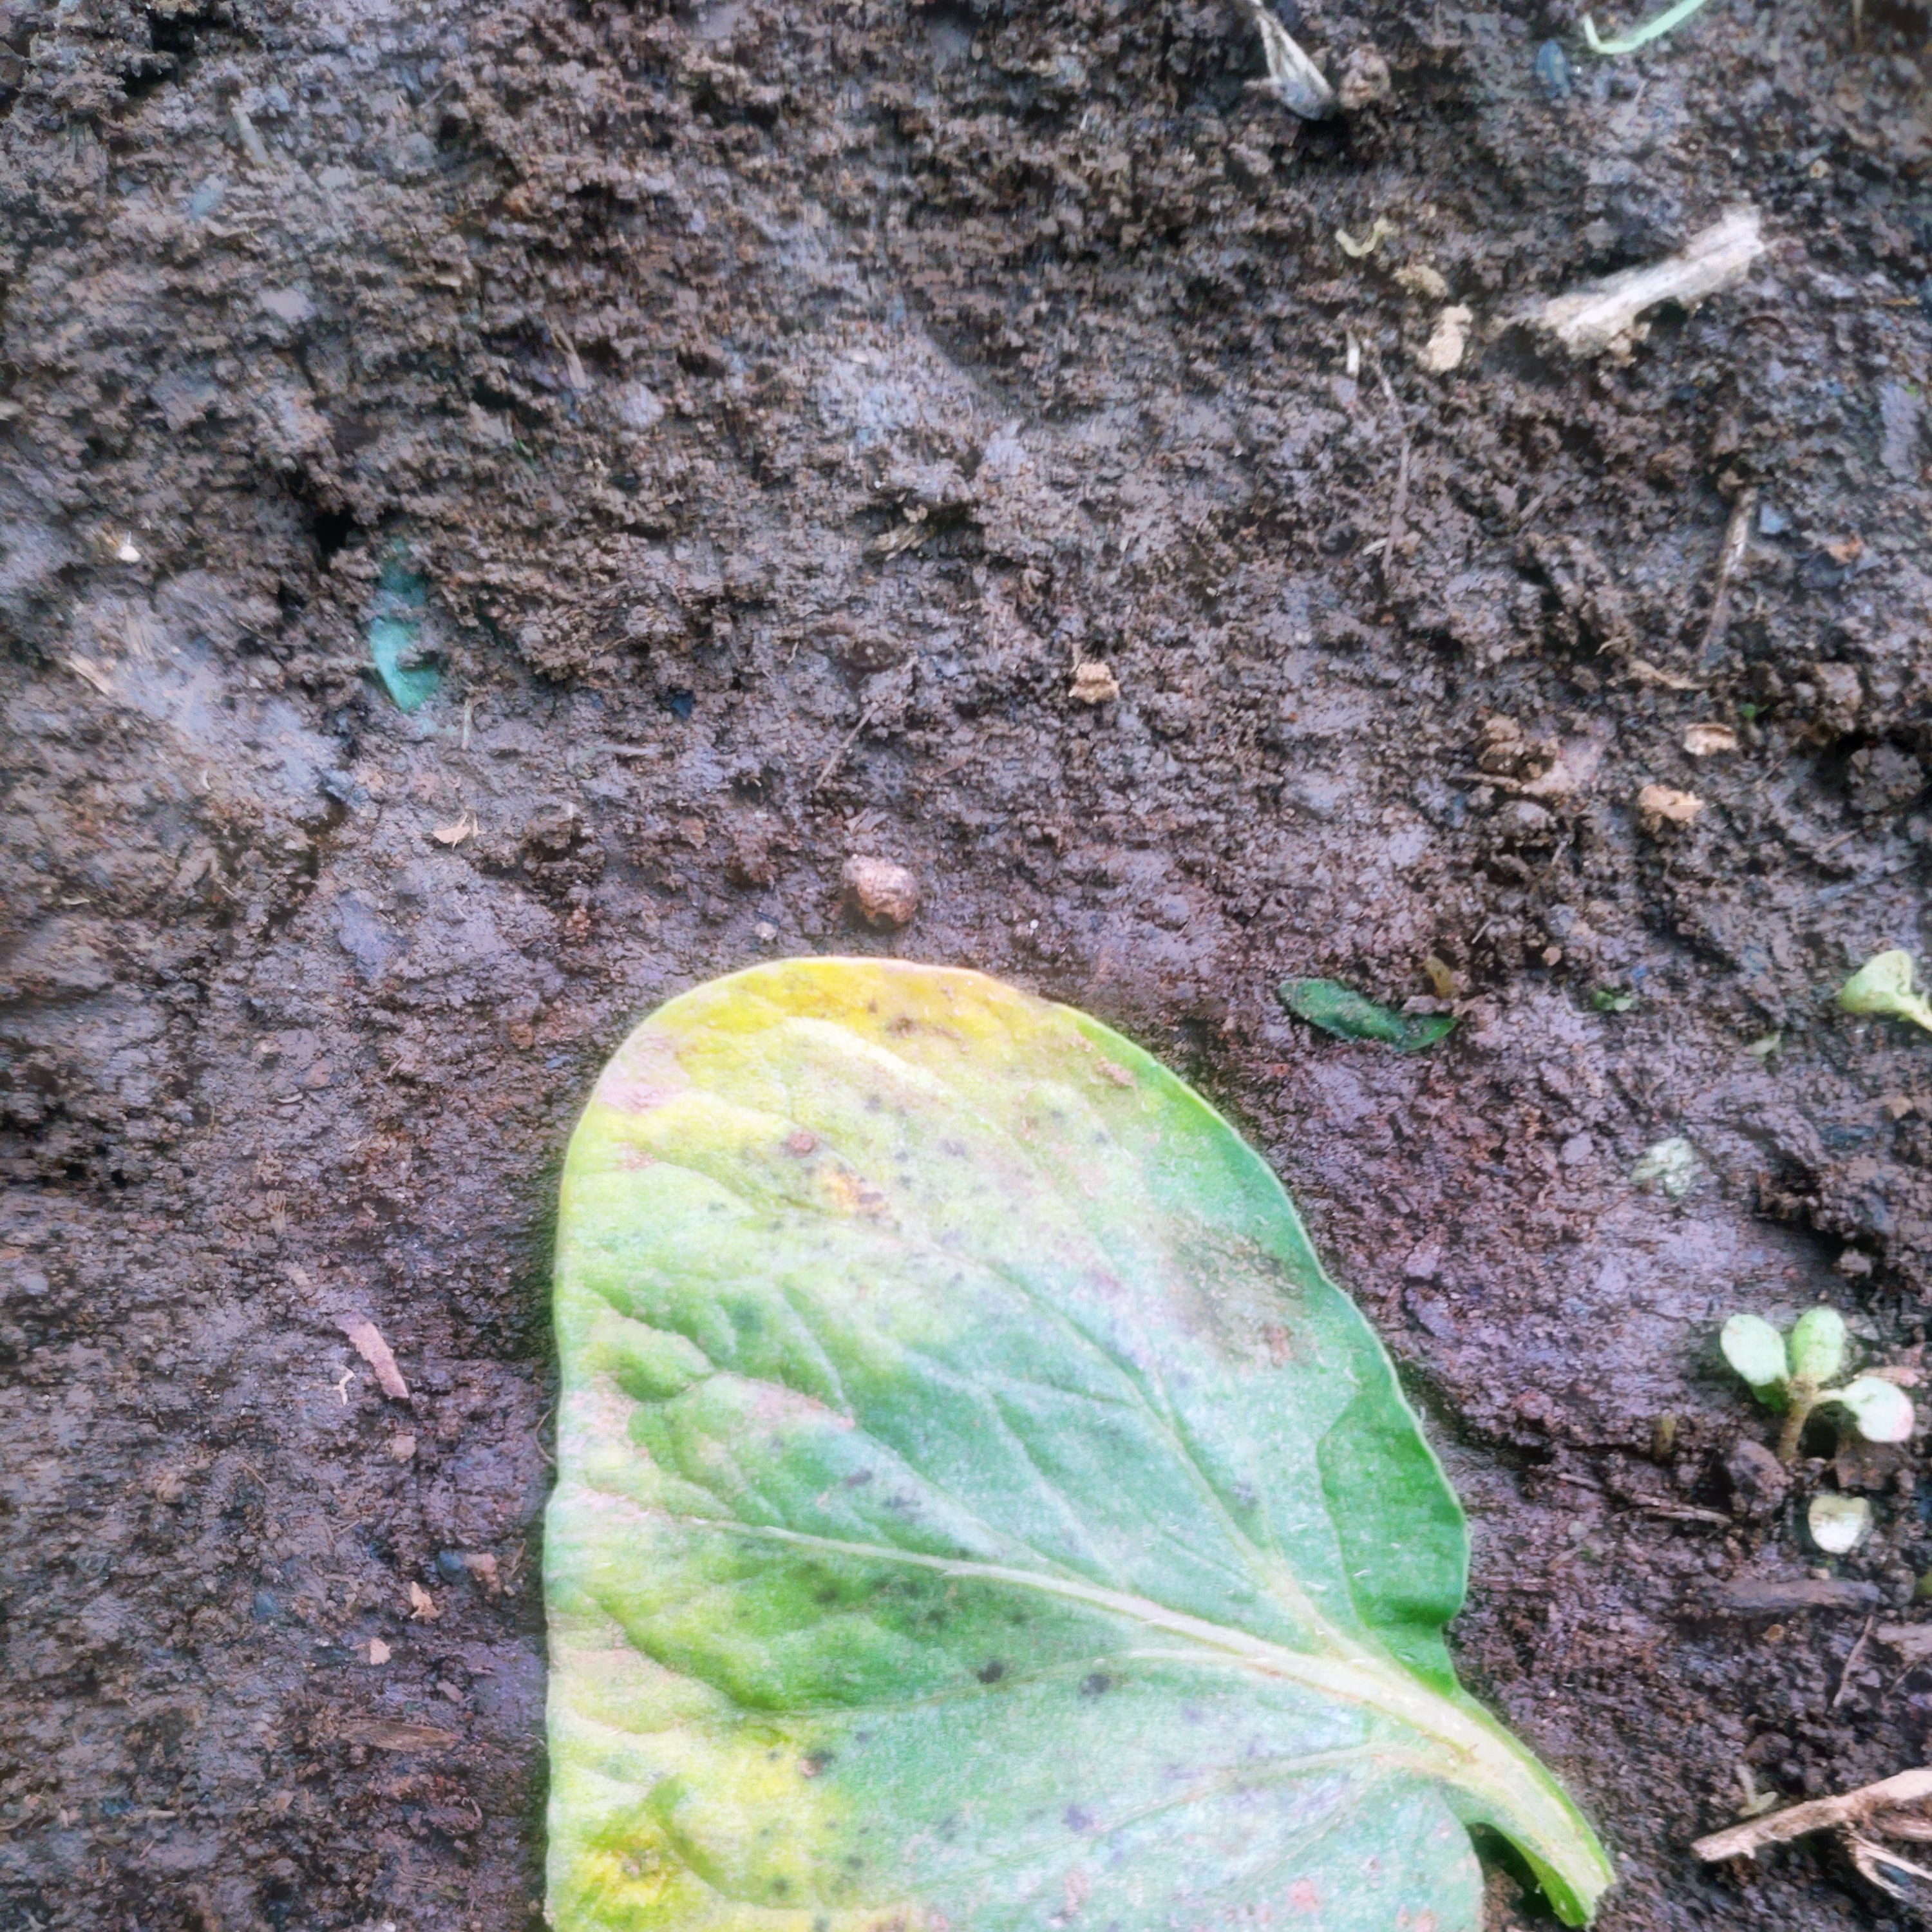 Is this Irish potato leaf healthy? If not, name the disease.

late blight
